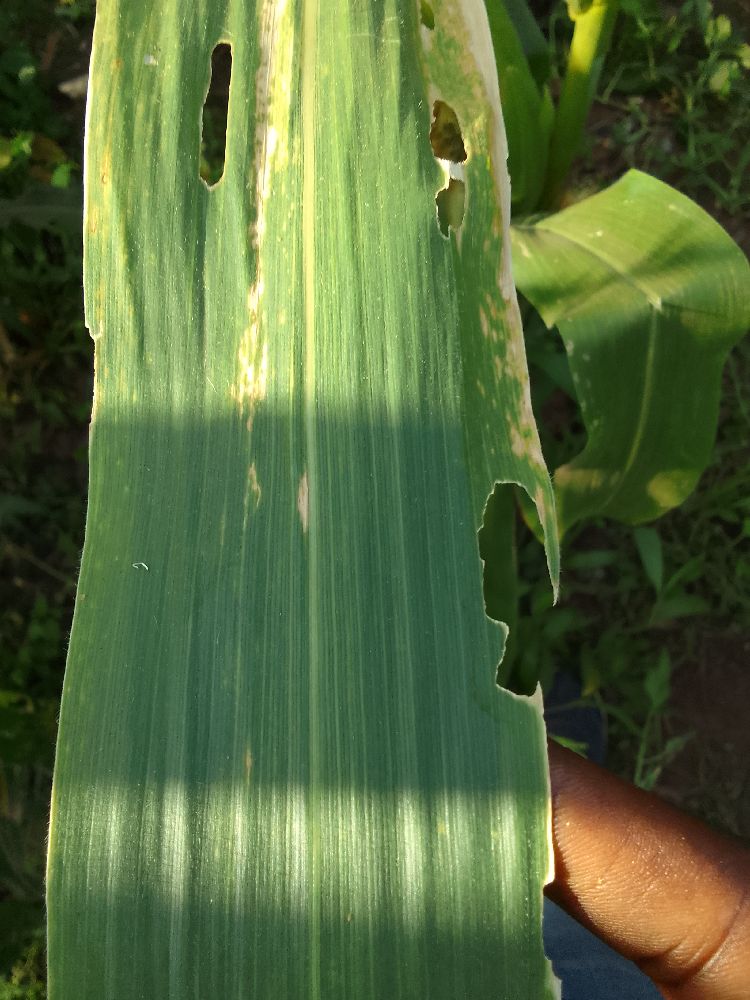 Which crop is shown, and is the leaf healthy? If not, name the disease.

maize, maize lethal necrosis
